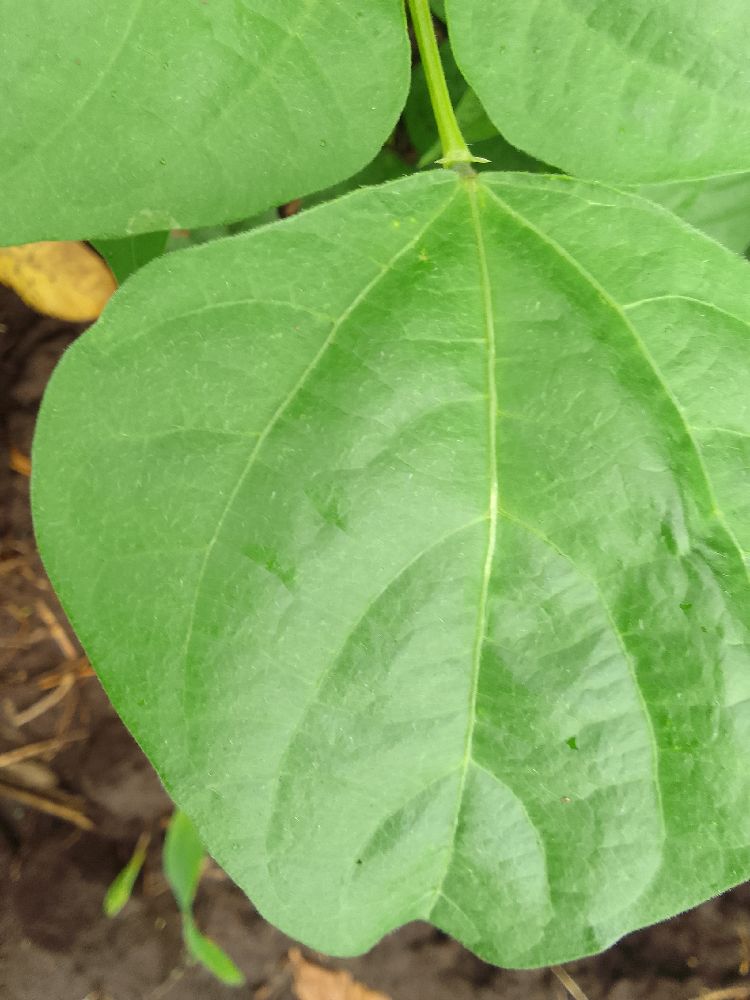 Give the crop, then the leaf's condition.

common bean, healthy
